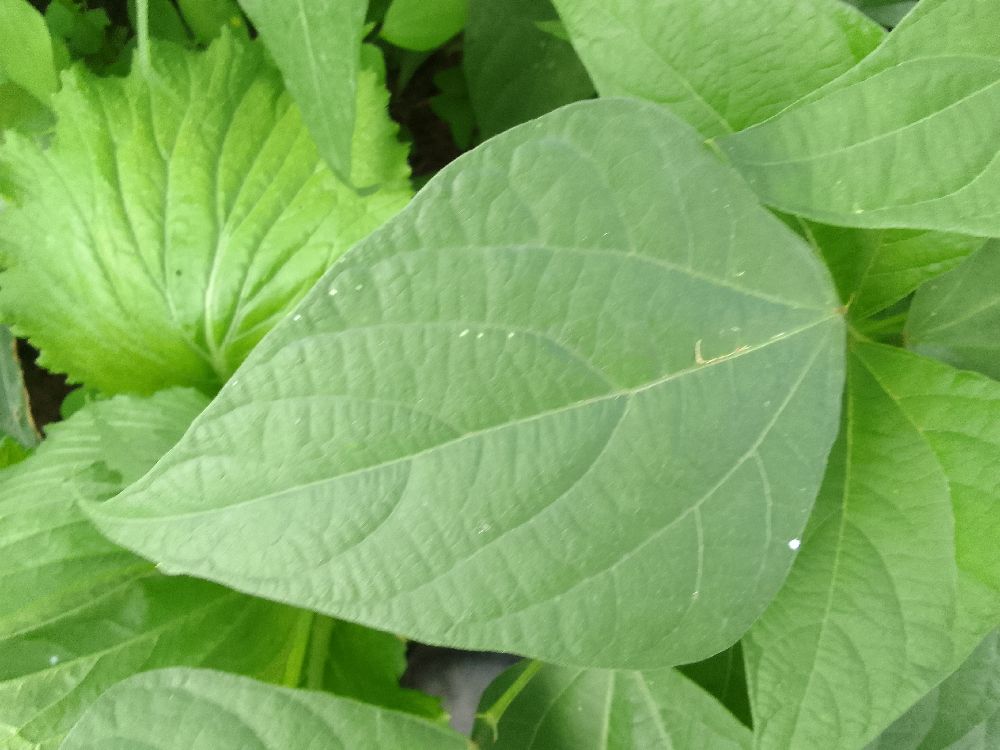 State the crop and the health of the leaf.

common bean, healthy
